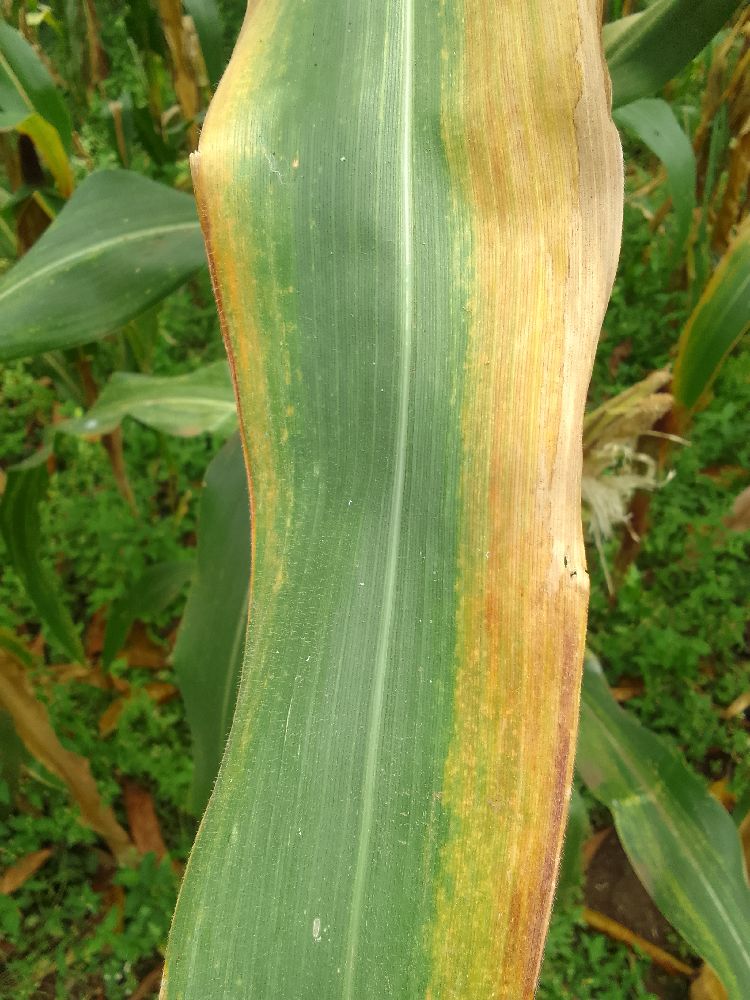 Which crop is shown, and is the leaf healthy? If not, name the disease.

maize, maize lethal necrosis
